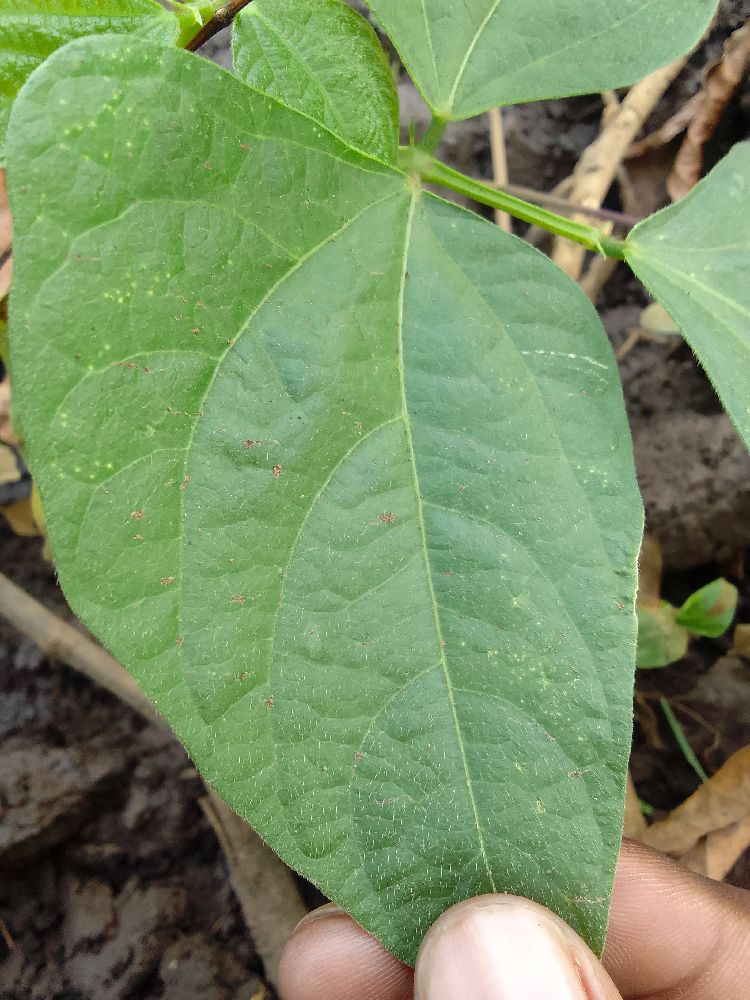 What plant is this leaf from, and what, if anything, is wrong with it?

common bean, healthy
